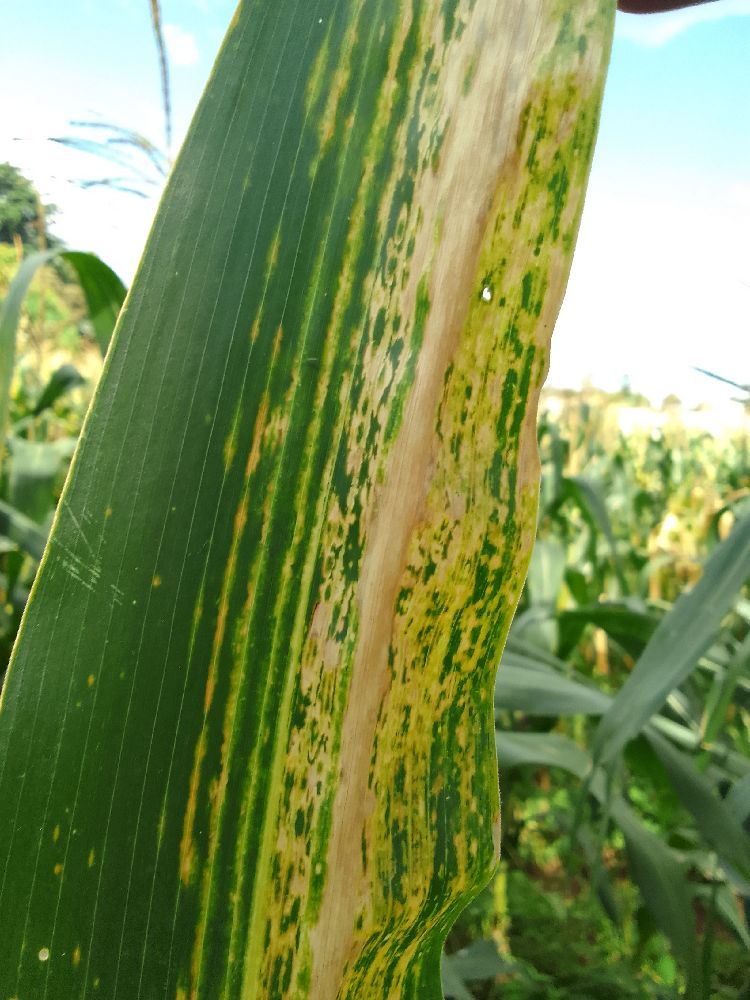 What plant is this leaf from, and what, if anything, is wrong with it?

maize, maize lethal necrosis
